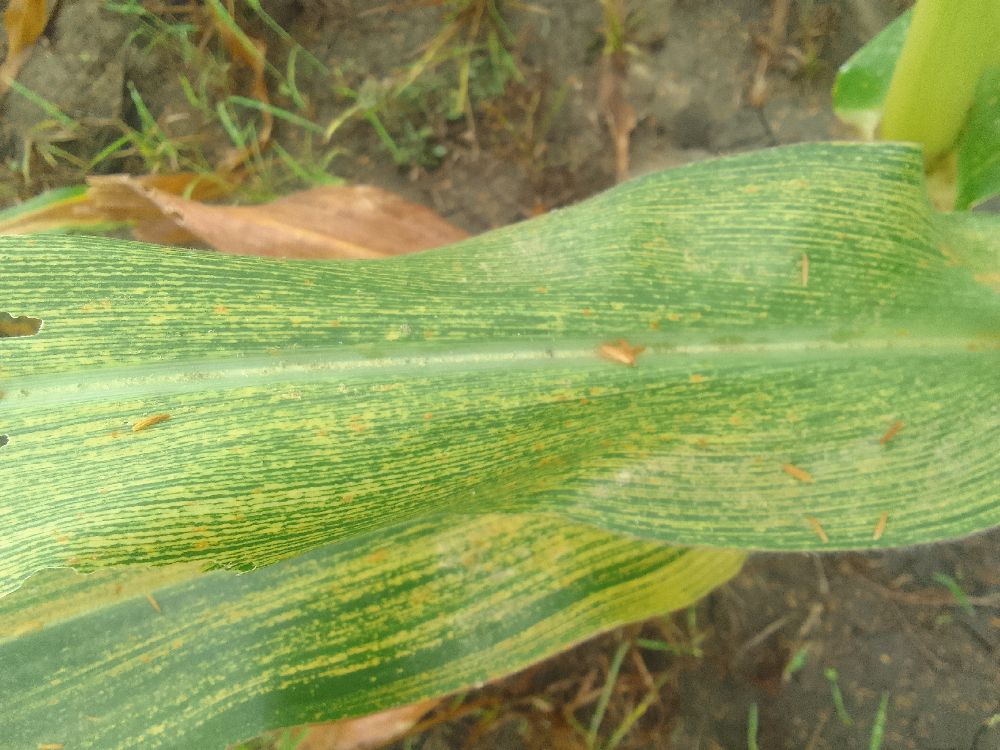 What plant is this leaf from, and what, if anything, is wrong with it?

maize, maize streak virus
